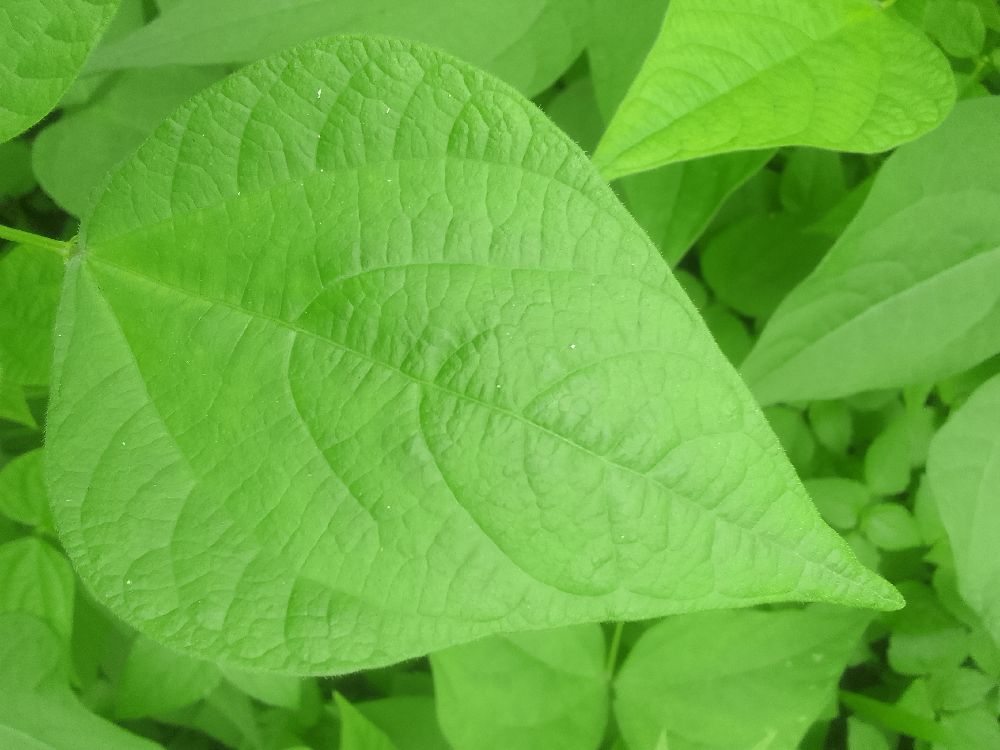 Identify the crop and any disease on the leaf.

common bean, healthy
